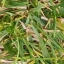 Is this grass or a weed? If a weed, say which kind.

grass
